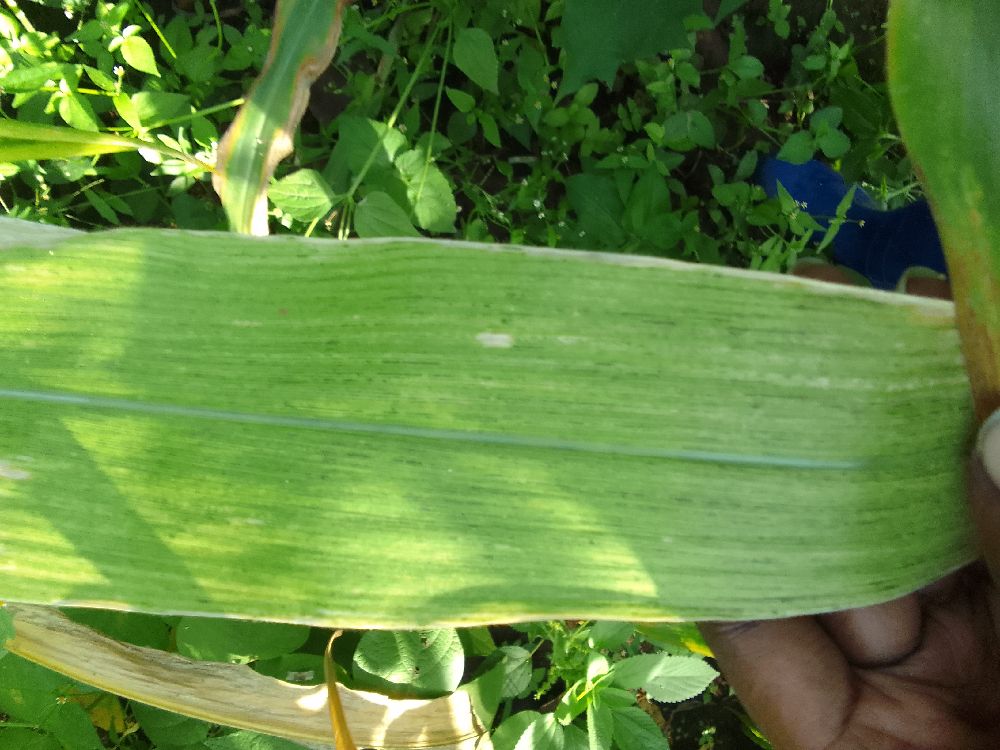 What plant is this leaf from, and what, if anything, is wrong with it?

maize, maize lethal necrosis
